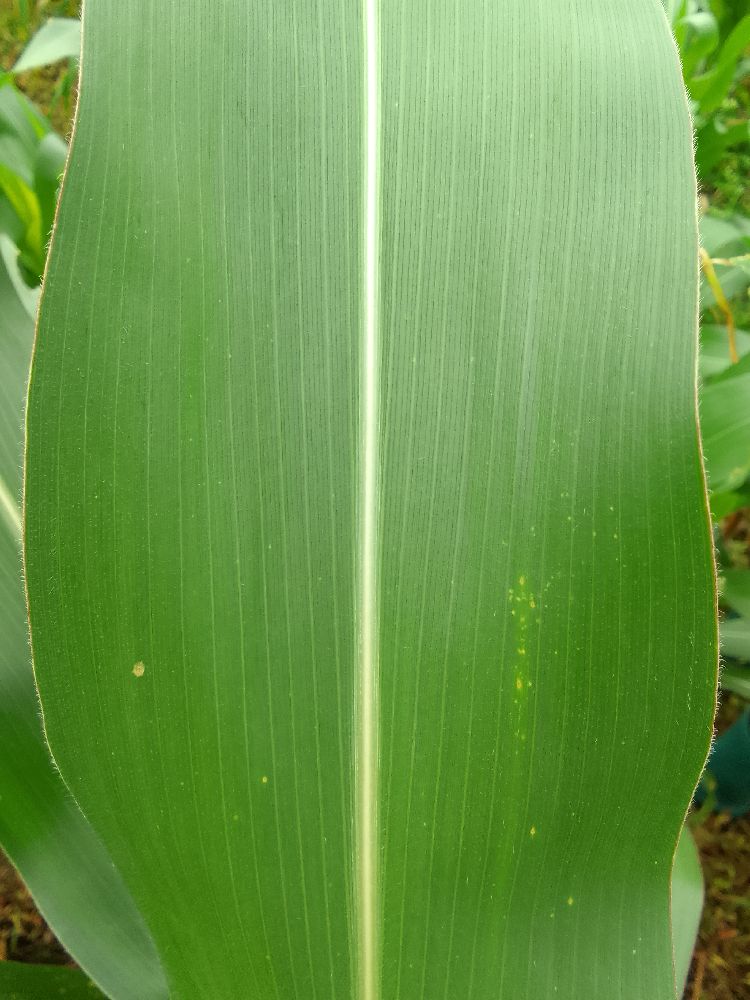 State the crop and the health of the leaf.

maize, healthy
